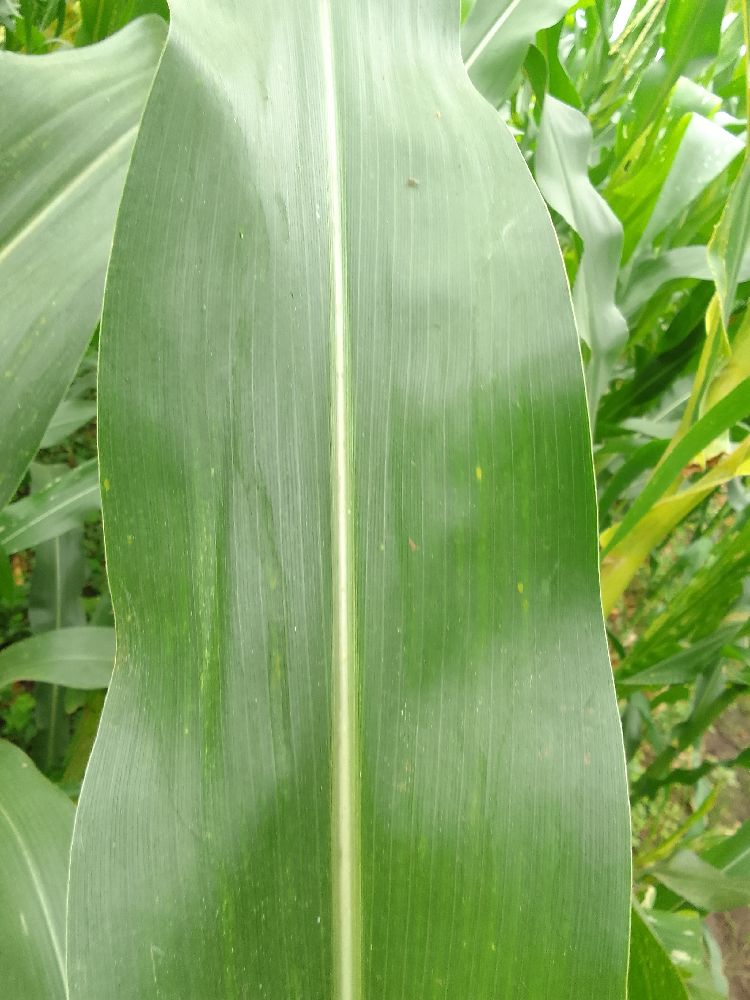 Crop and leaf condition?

maize, healthy
